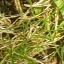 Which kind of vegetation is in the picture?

grass
